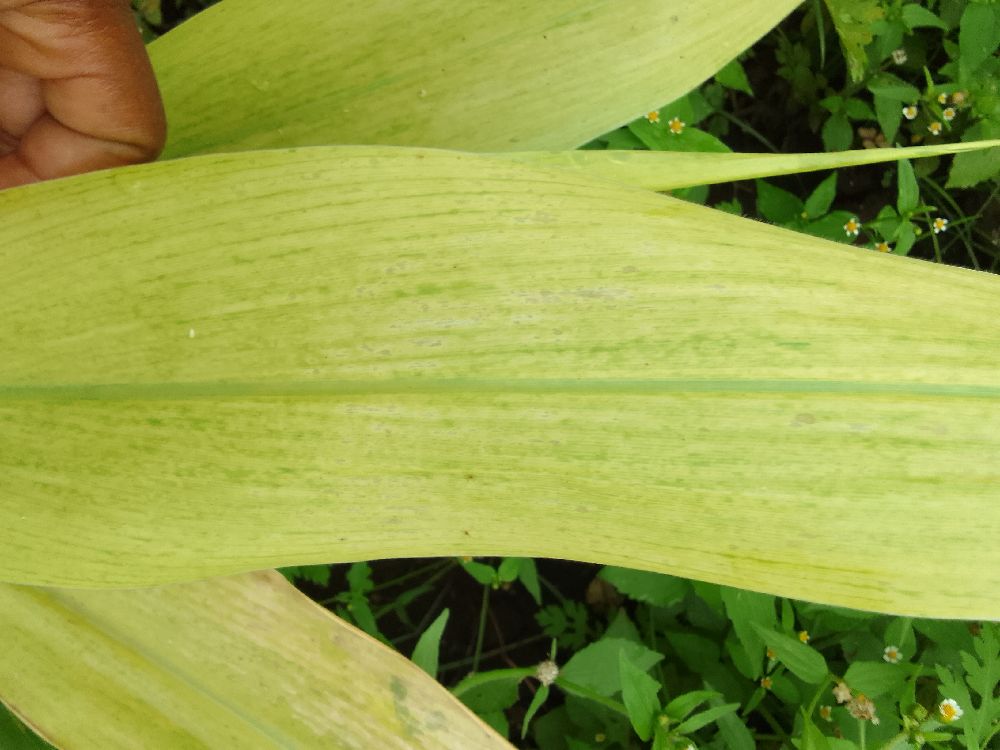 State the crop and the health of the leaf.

maize, maize lethal necrosis
